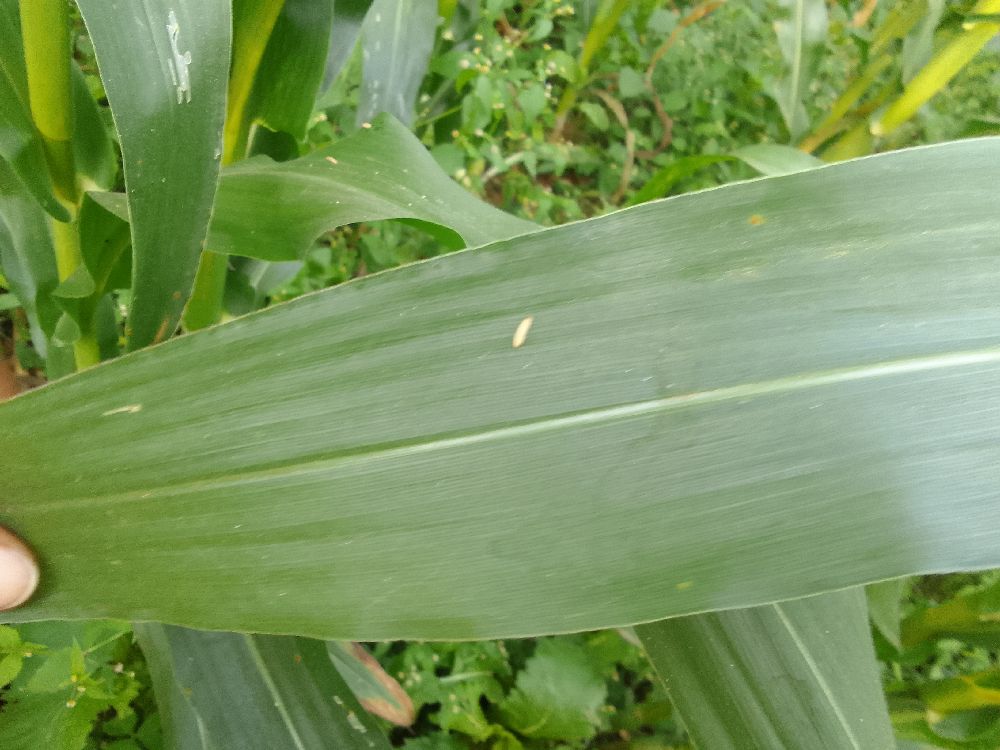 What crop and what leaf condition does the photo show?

maize, healthy
